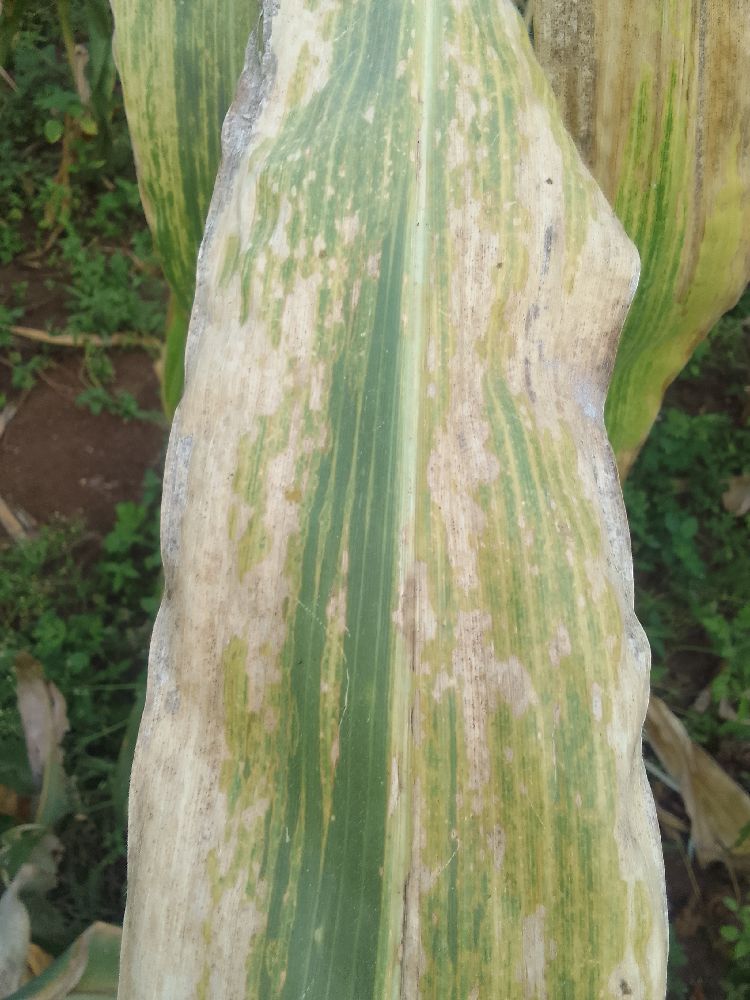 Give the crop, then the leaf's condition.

maize, maize lethal necrosis
